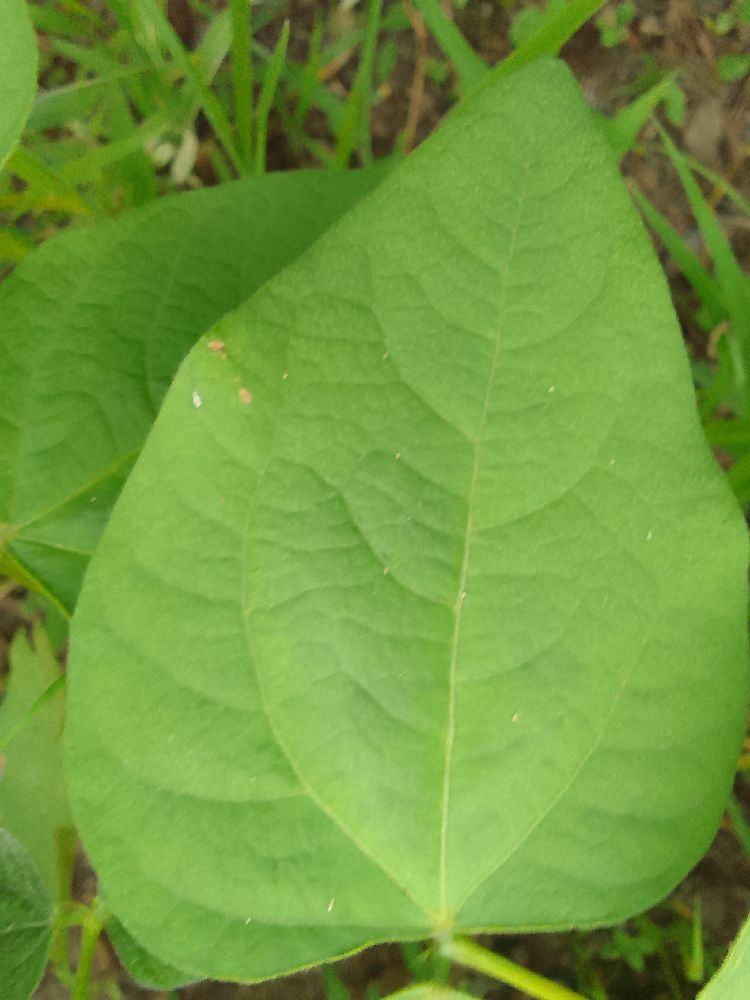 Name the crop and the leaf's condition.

common bean, healthy
